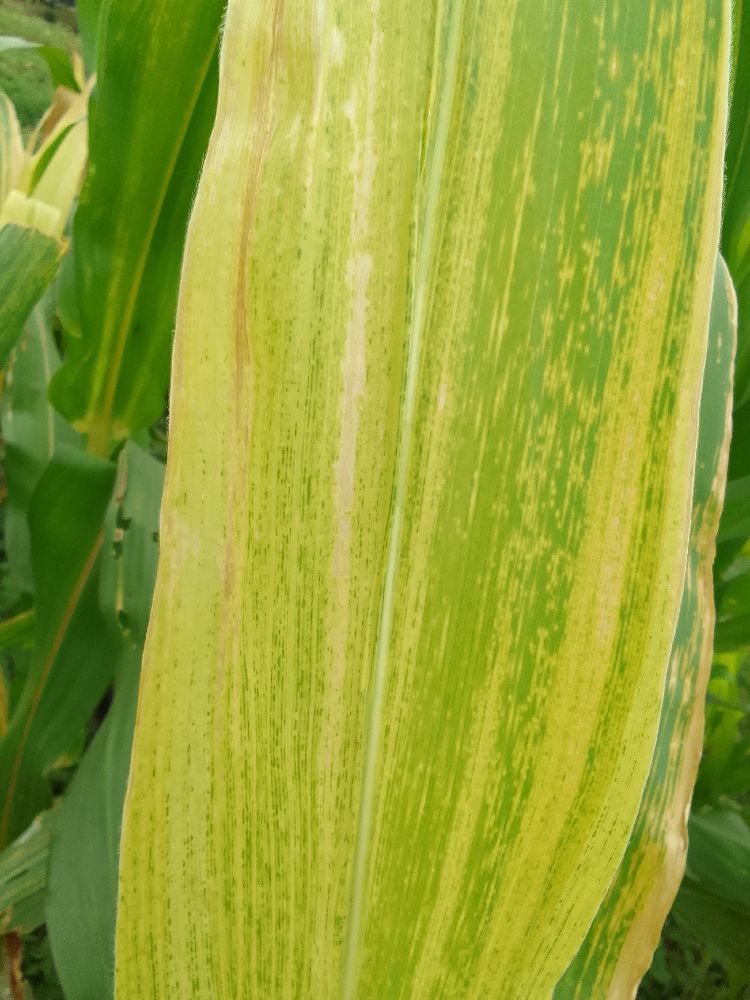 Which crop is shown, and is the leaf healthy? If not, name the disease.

maize, maize lethal necrosis
